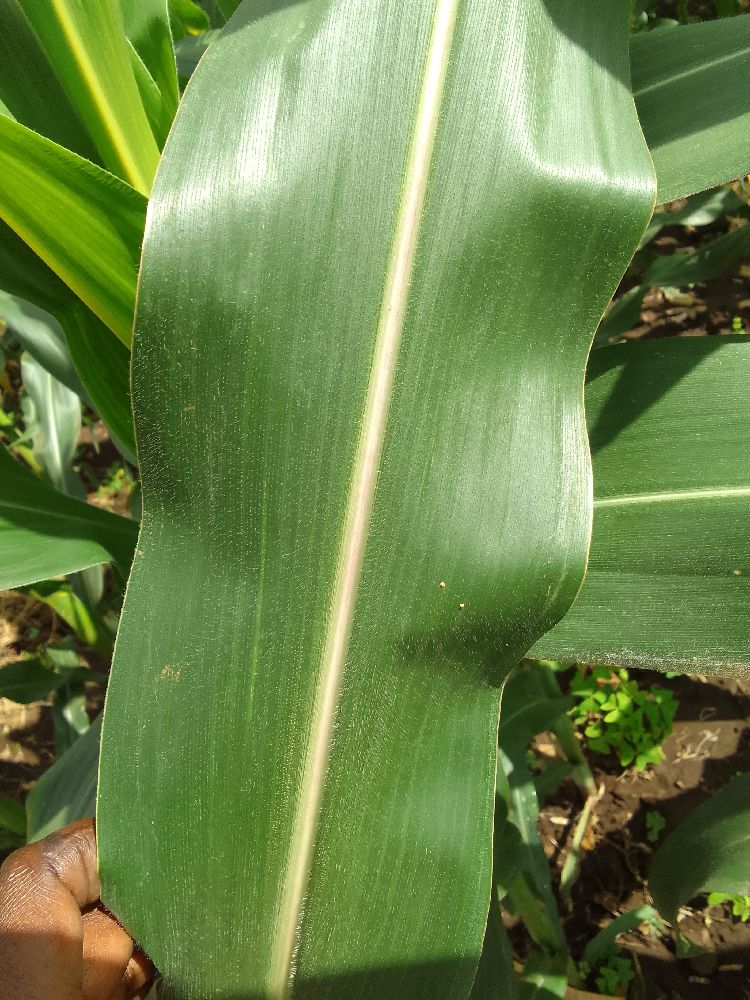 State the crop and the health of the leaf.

maize, healthy
